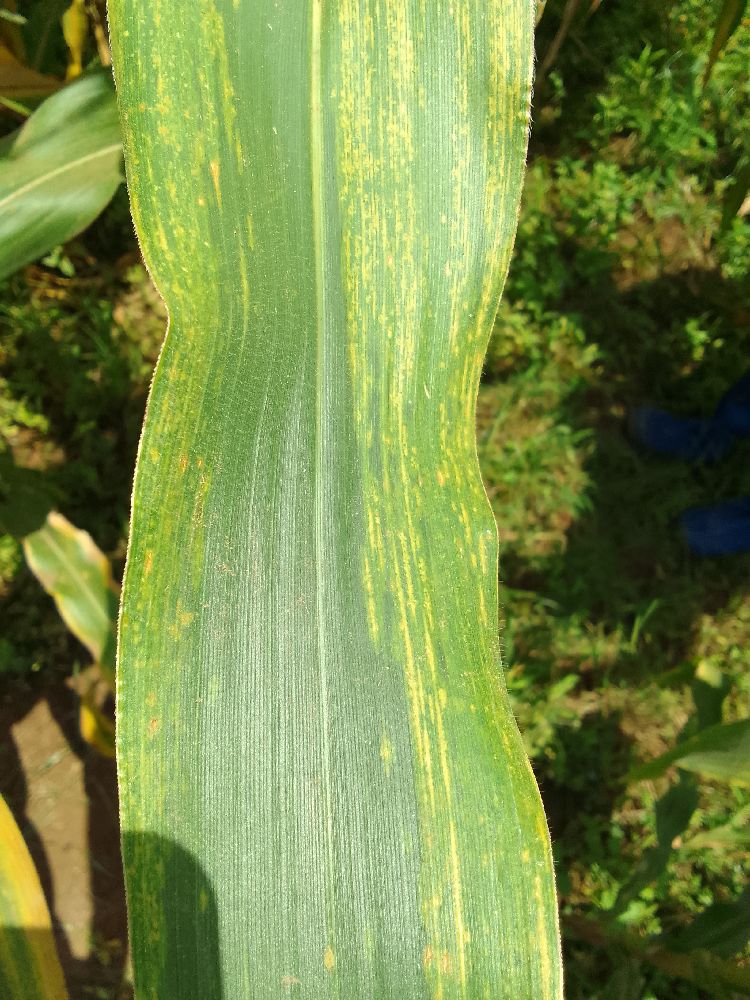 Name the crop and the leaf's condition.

maize, maize lethal necrosis
